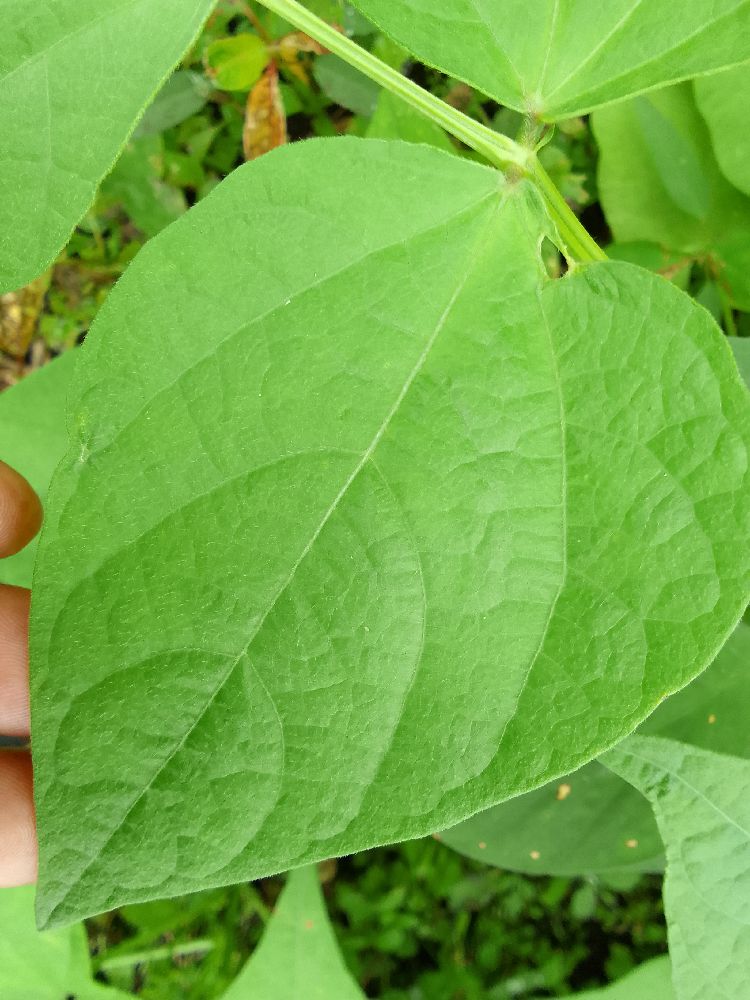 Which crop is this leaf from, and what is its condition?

common bean, healthy
